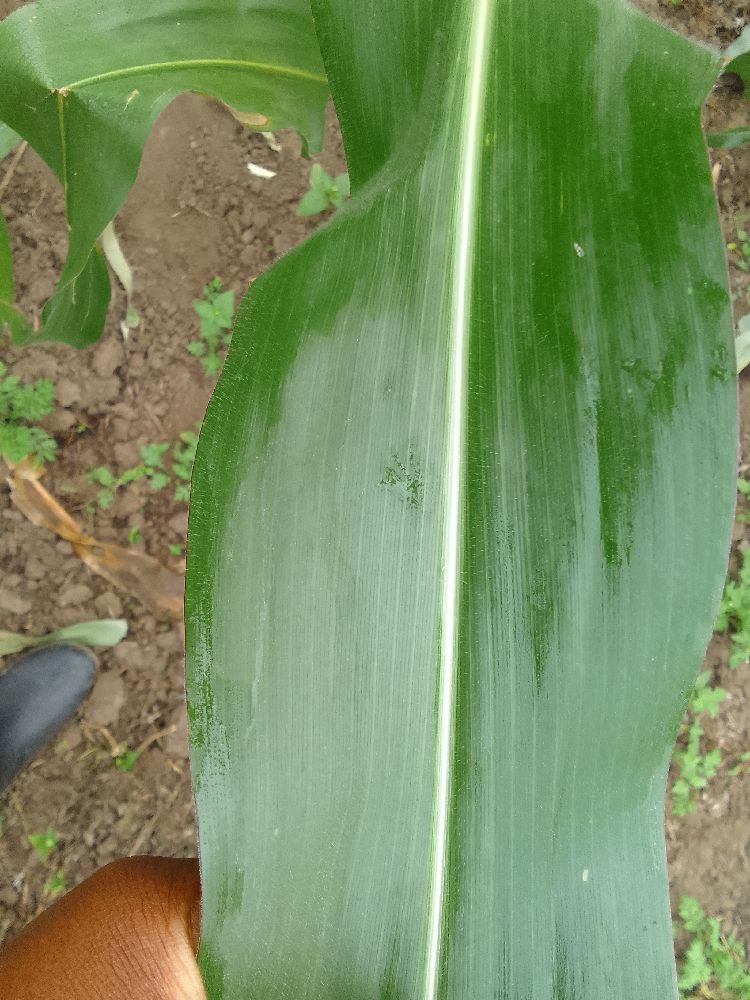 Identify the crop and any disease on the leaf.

maize, healthy
